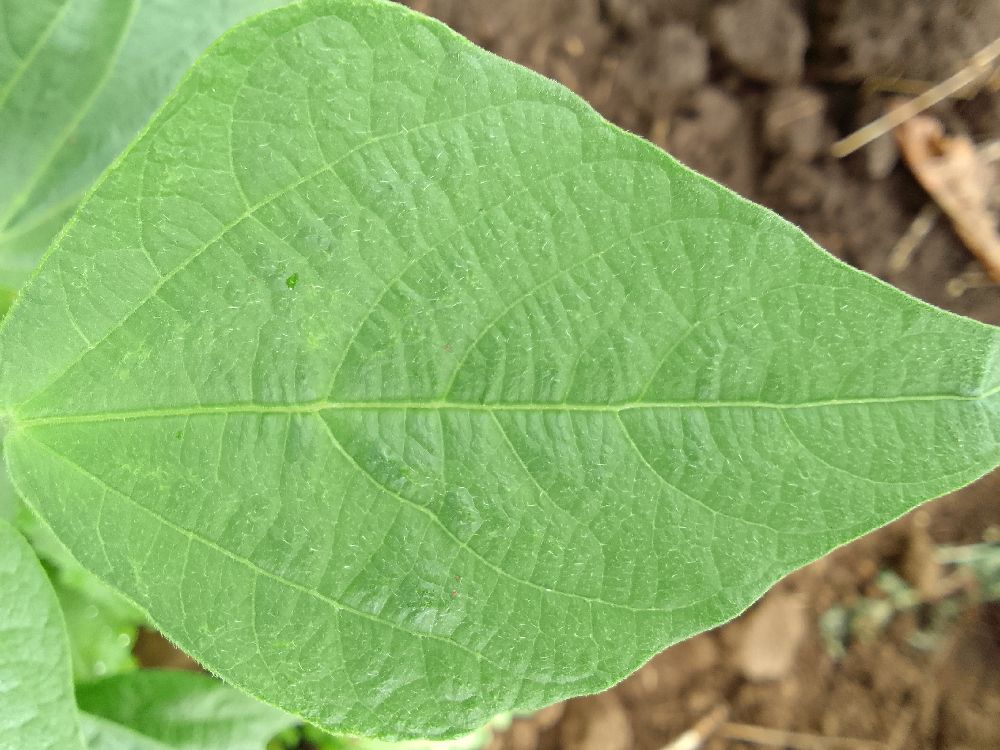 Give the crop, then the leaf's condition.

common bean, healthy
